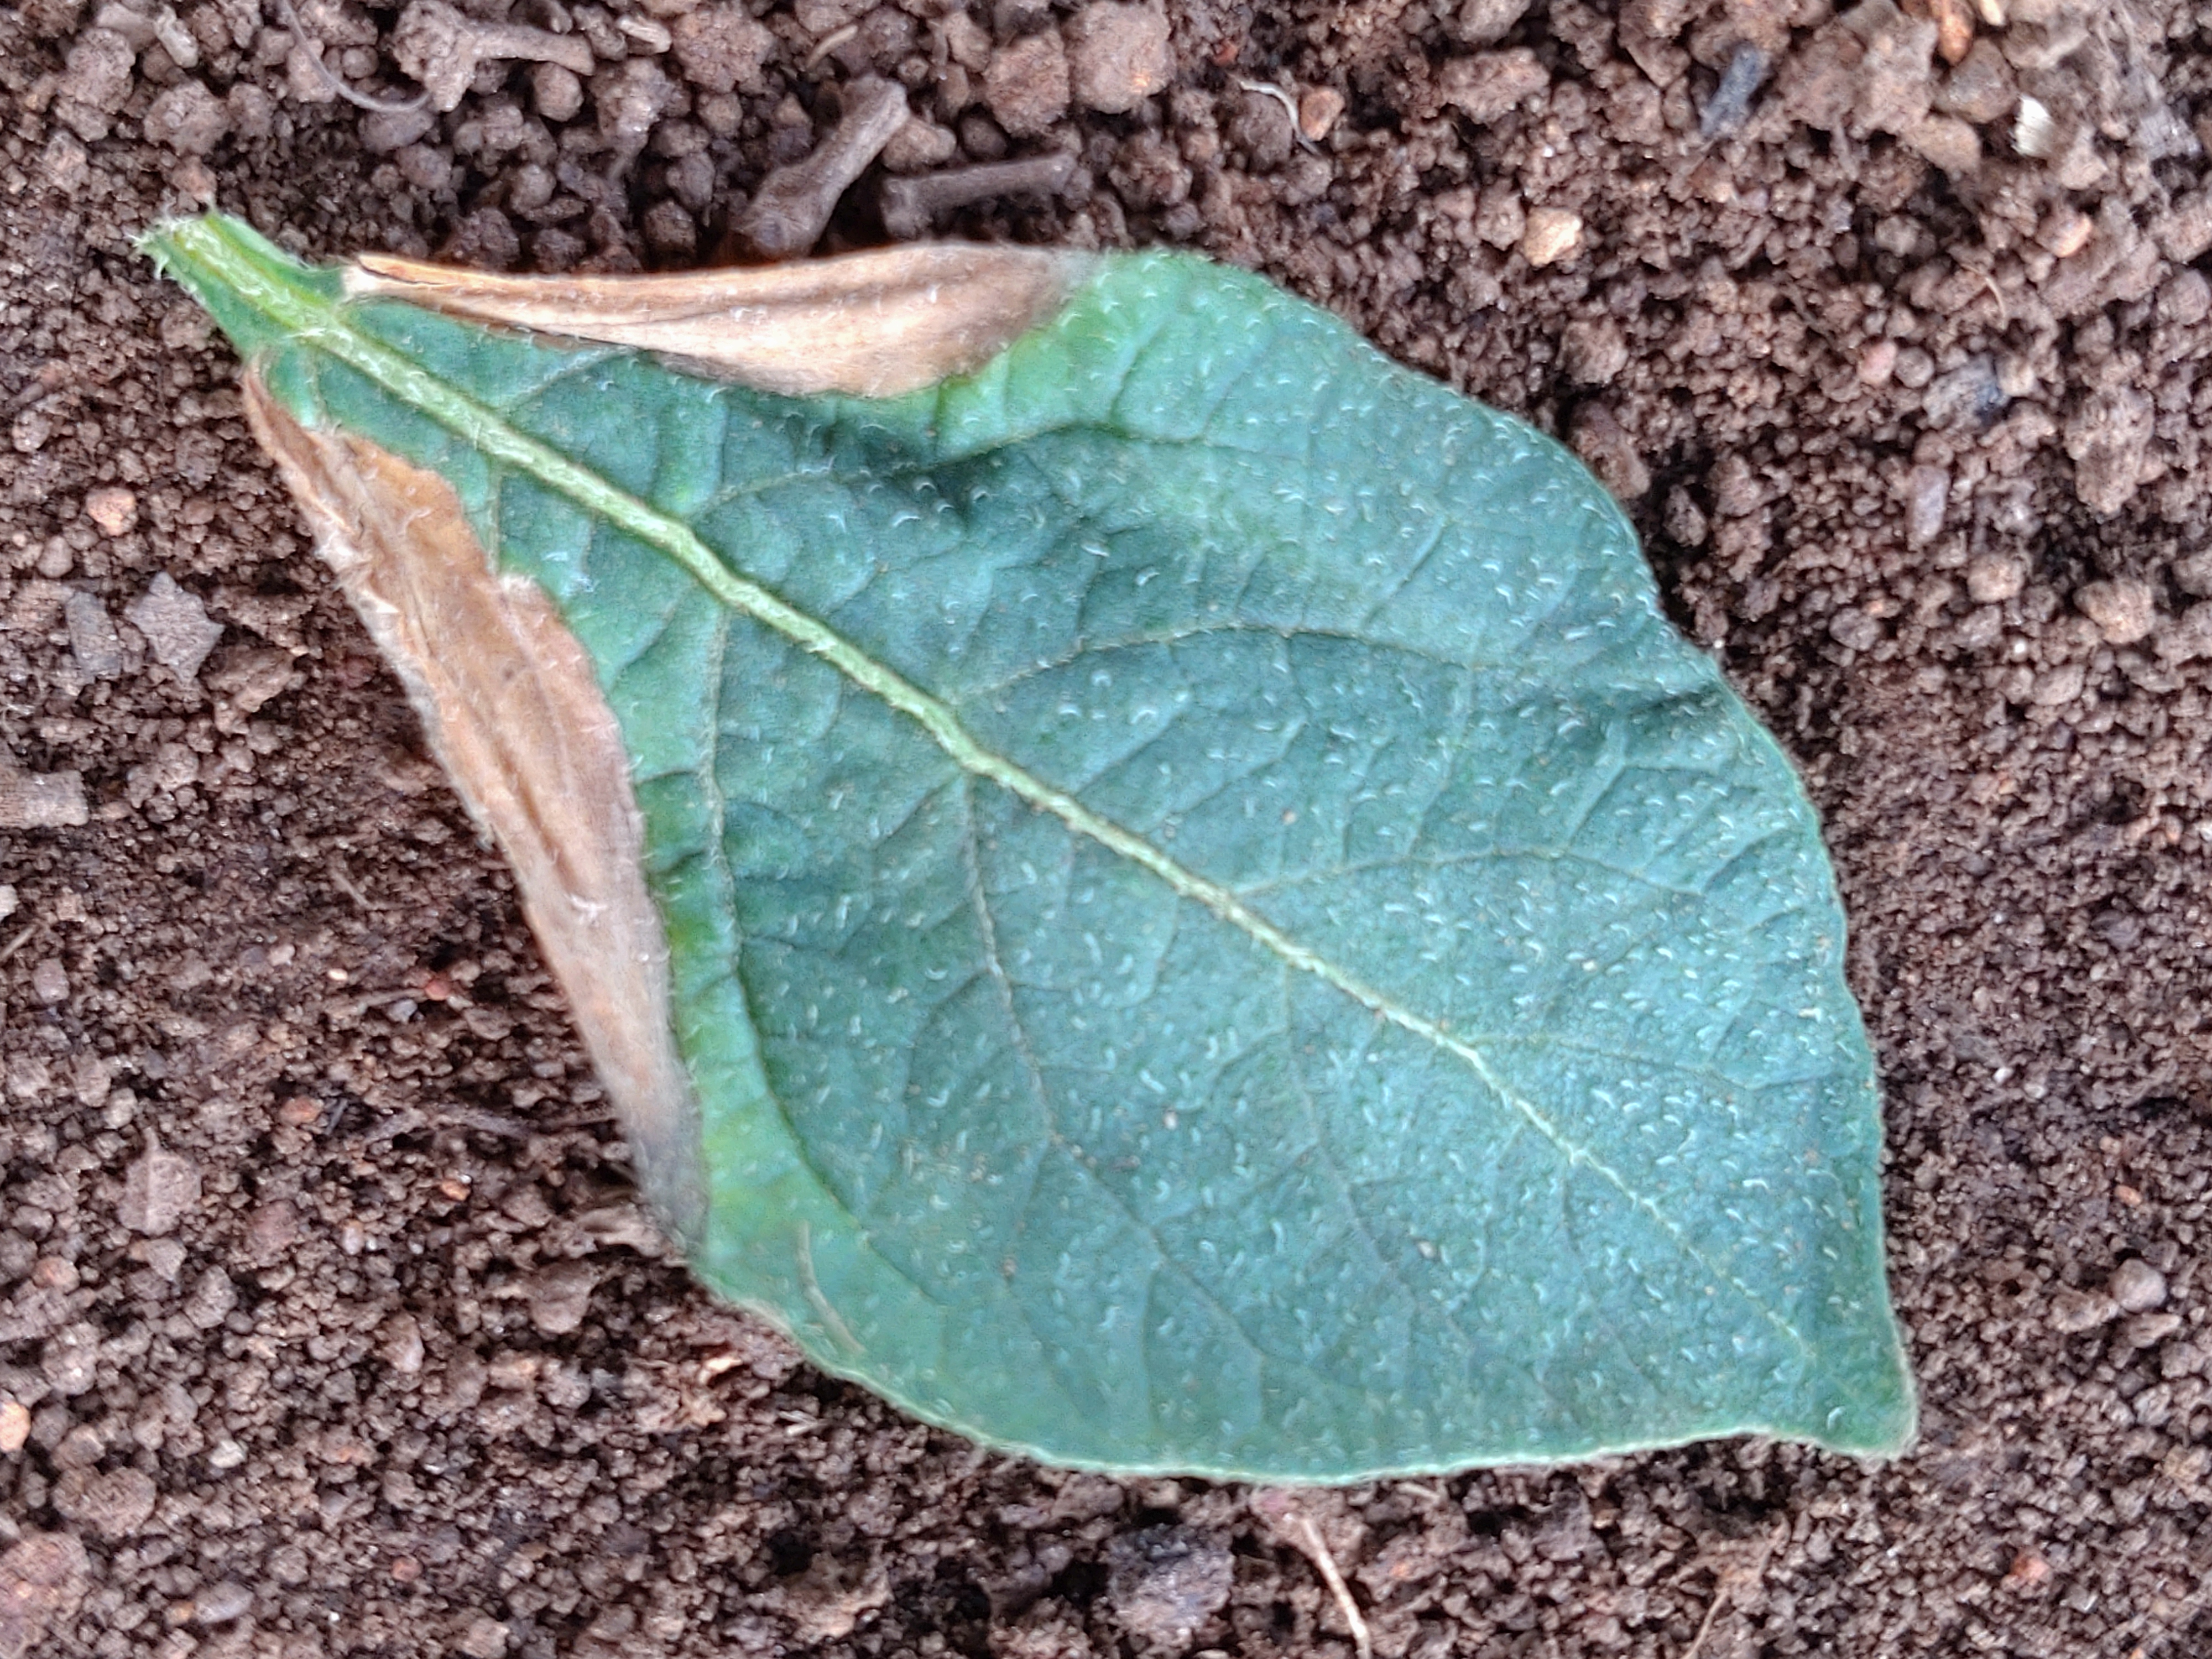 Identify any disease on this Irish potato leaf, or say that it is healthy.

early blight
